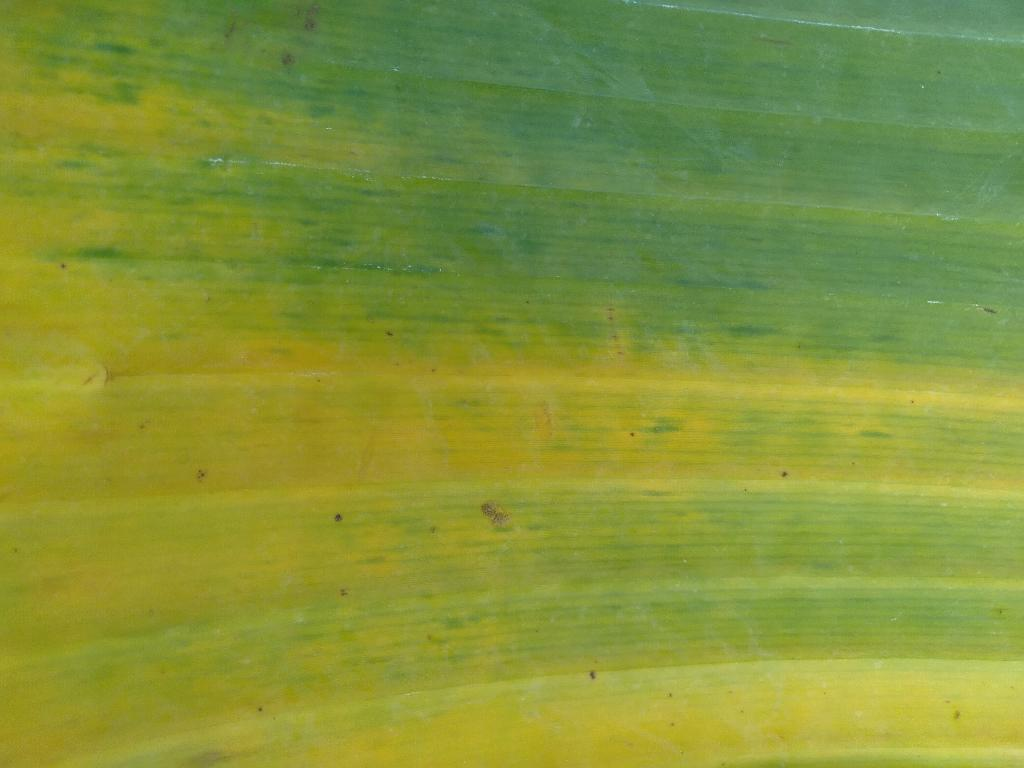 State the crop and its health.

banana, fusarium wilt race 1
